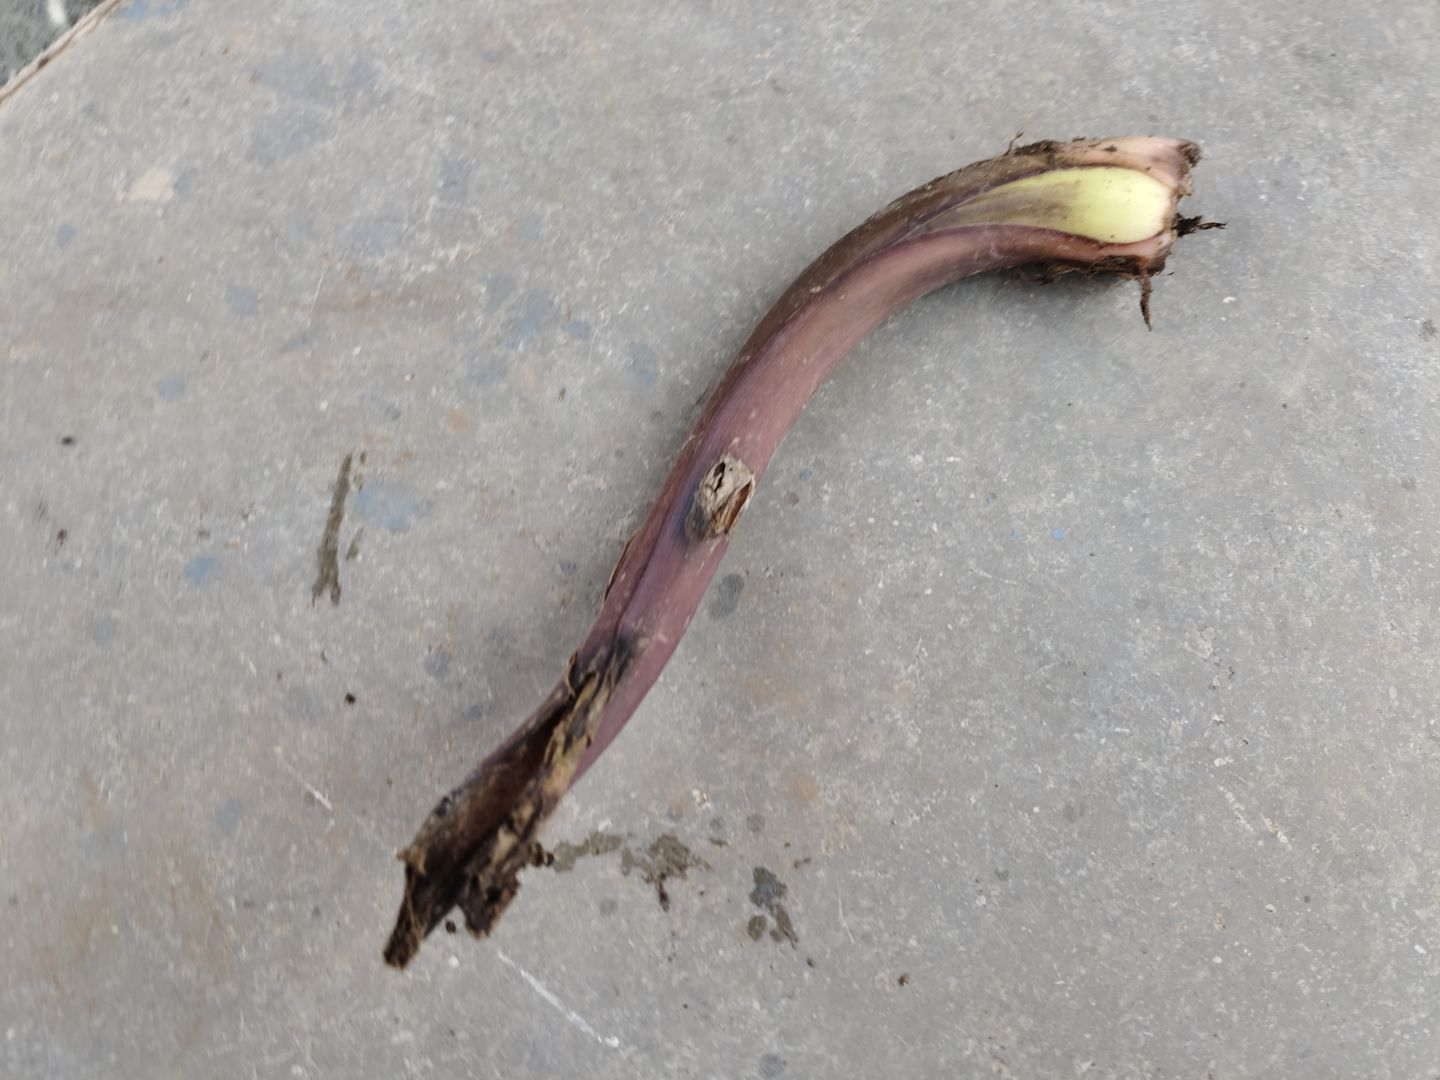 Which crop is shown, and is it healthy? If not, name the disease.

taro, root rot
